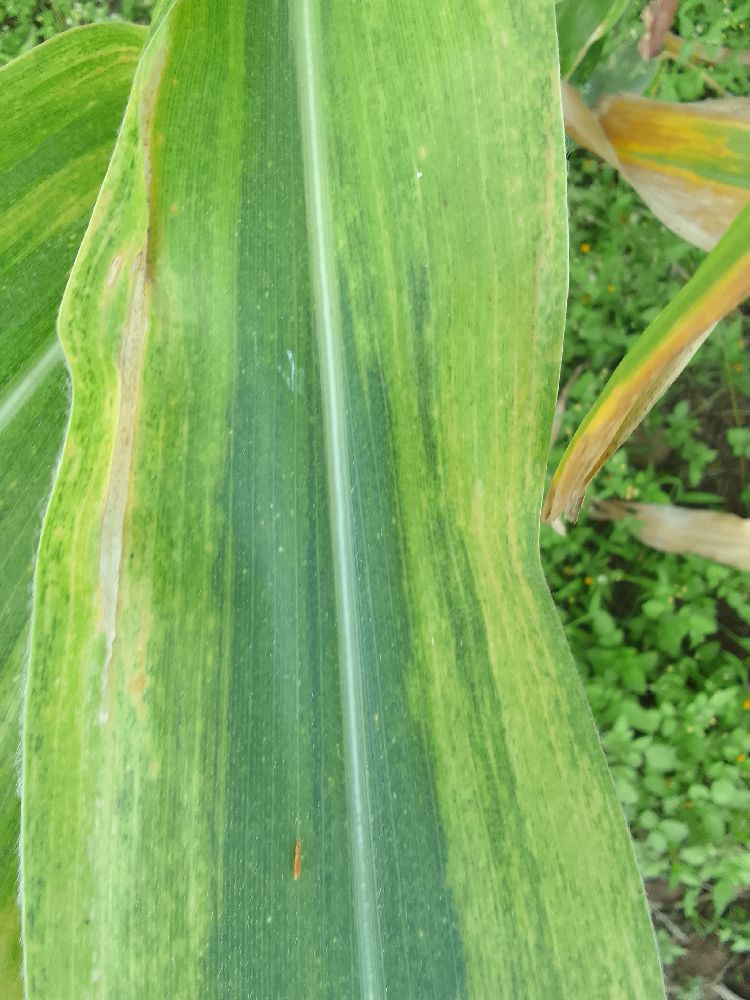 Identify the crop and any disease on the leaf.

maize, maize lethal necrosis
